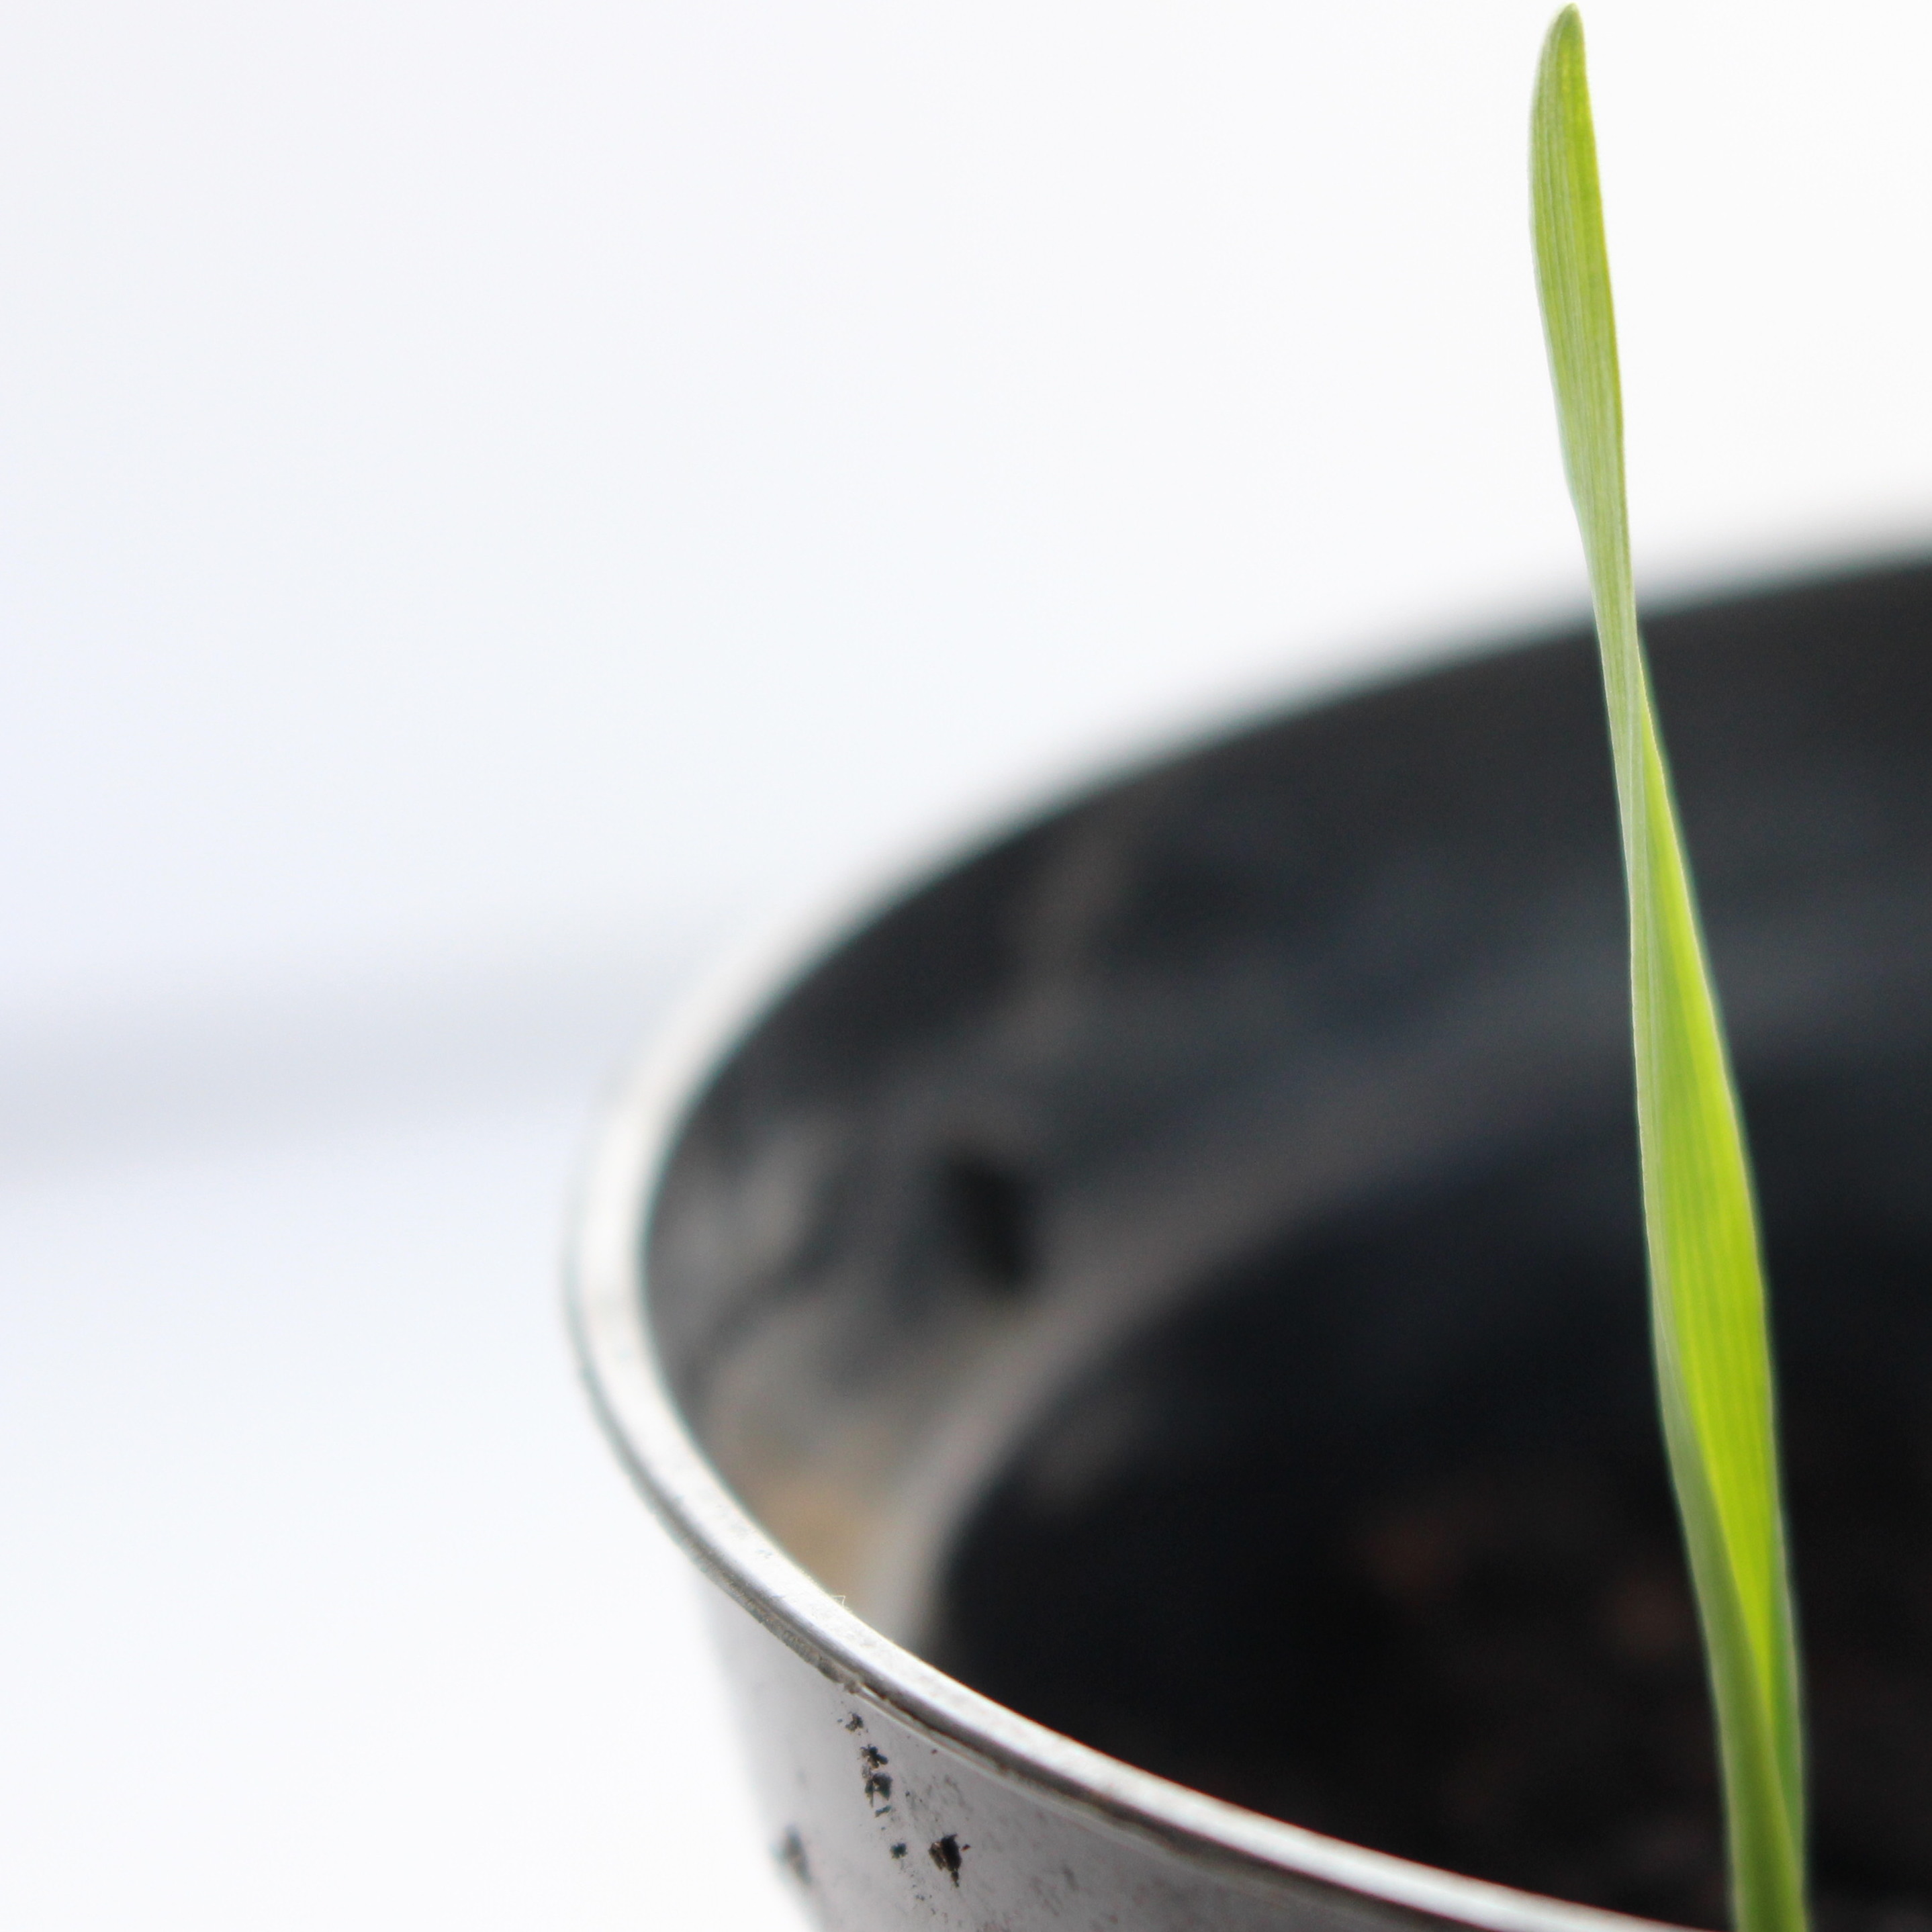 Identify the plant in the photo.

Avena sterilis
